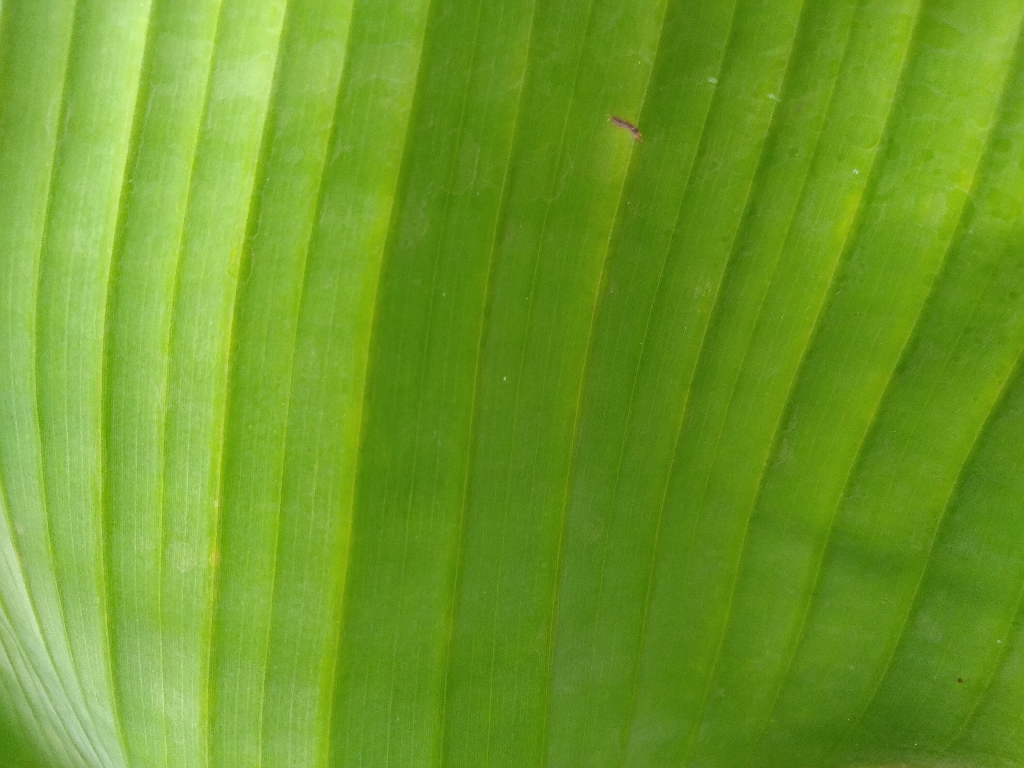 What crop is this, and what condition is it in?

banana, healthy
